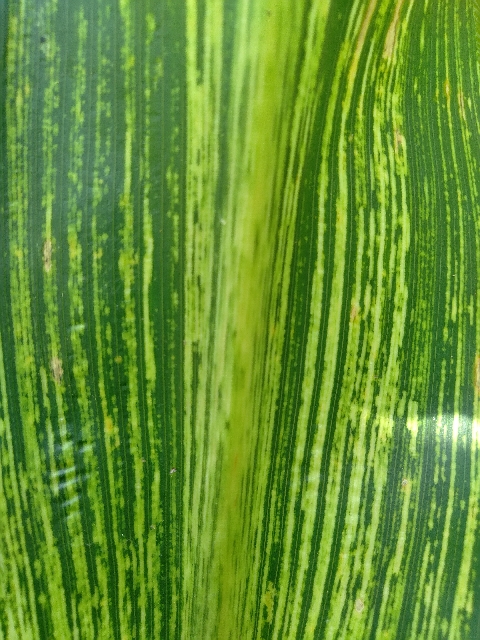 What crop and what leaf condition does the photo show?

maize, maize streak virus
